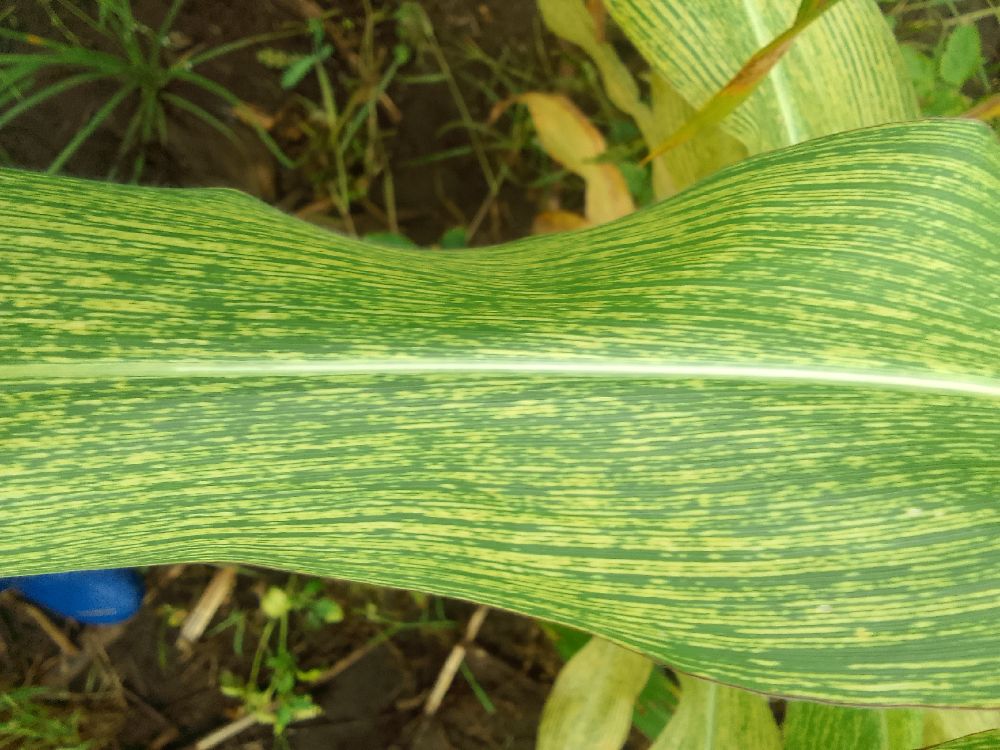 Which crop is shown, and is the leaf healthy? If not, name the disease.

maize, maize streak virus
